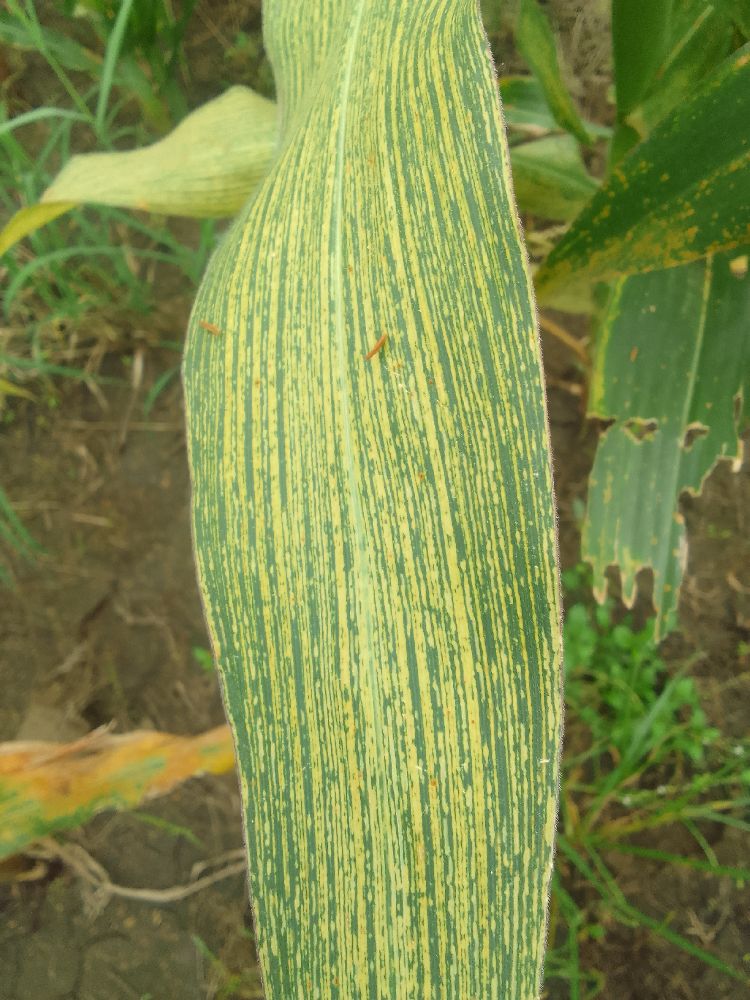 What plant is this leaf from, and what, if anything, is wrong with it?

maize, maize streak virus
